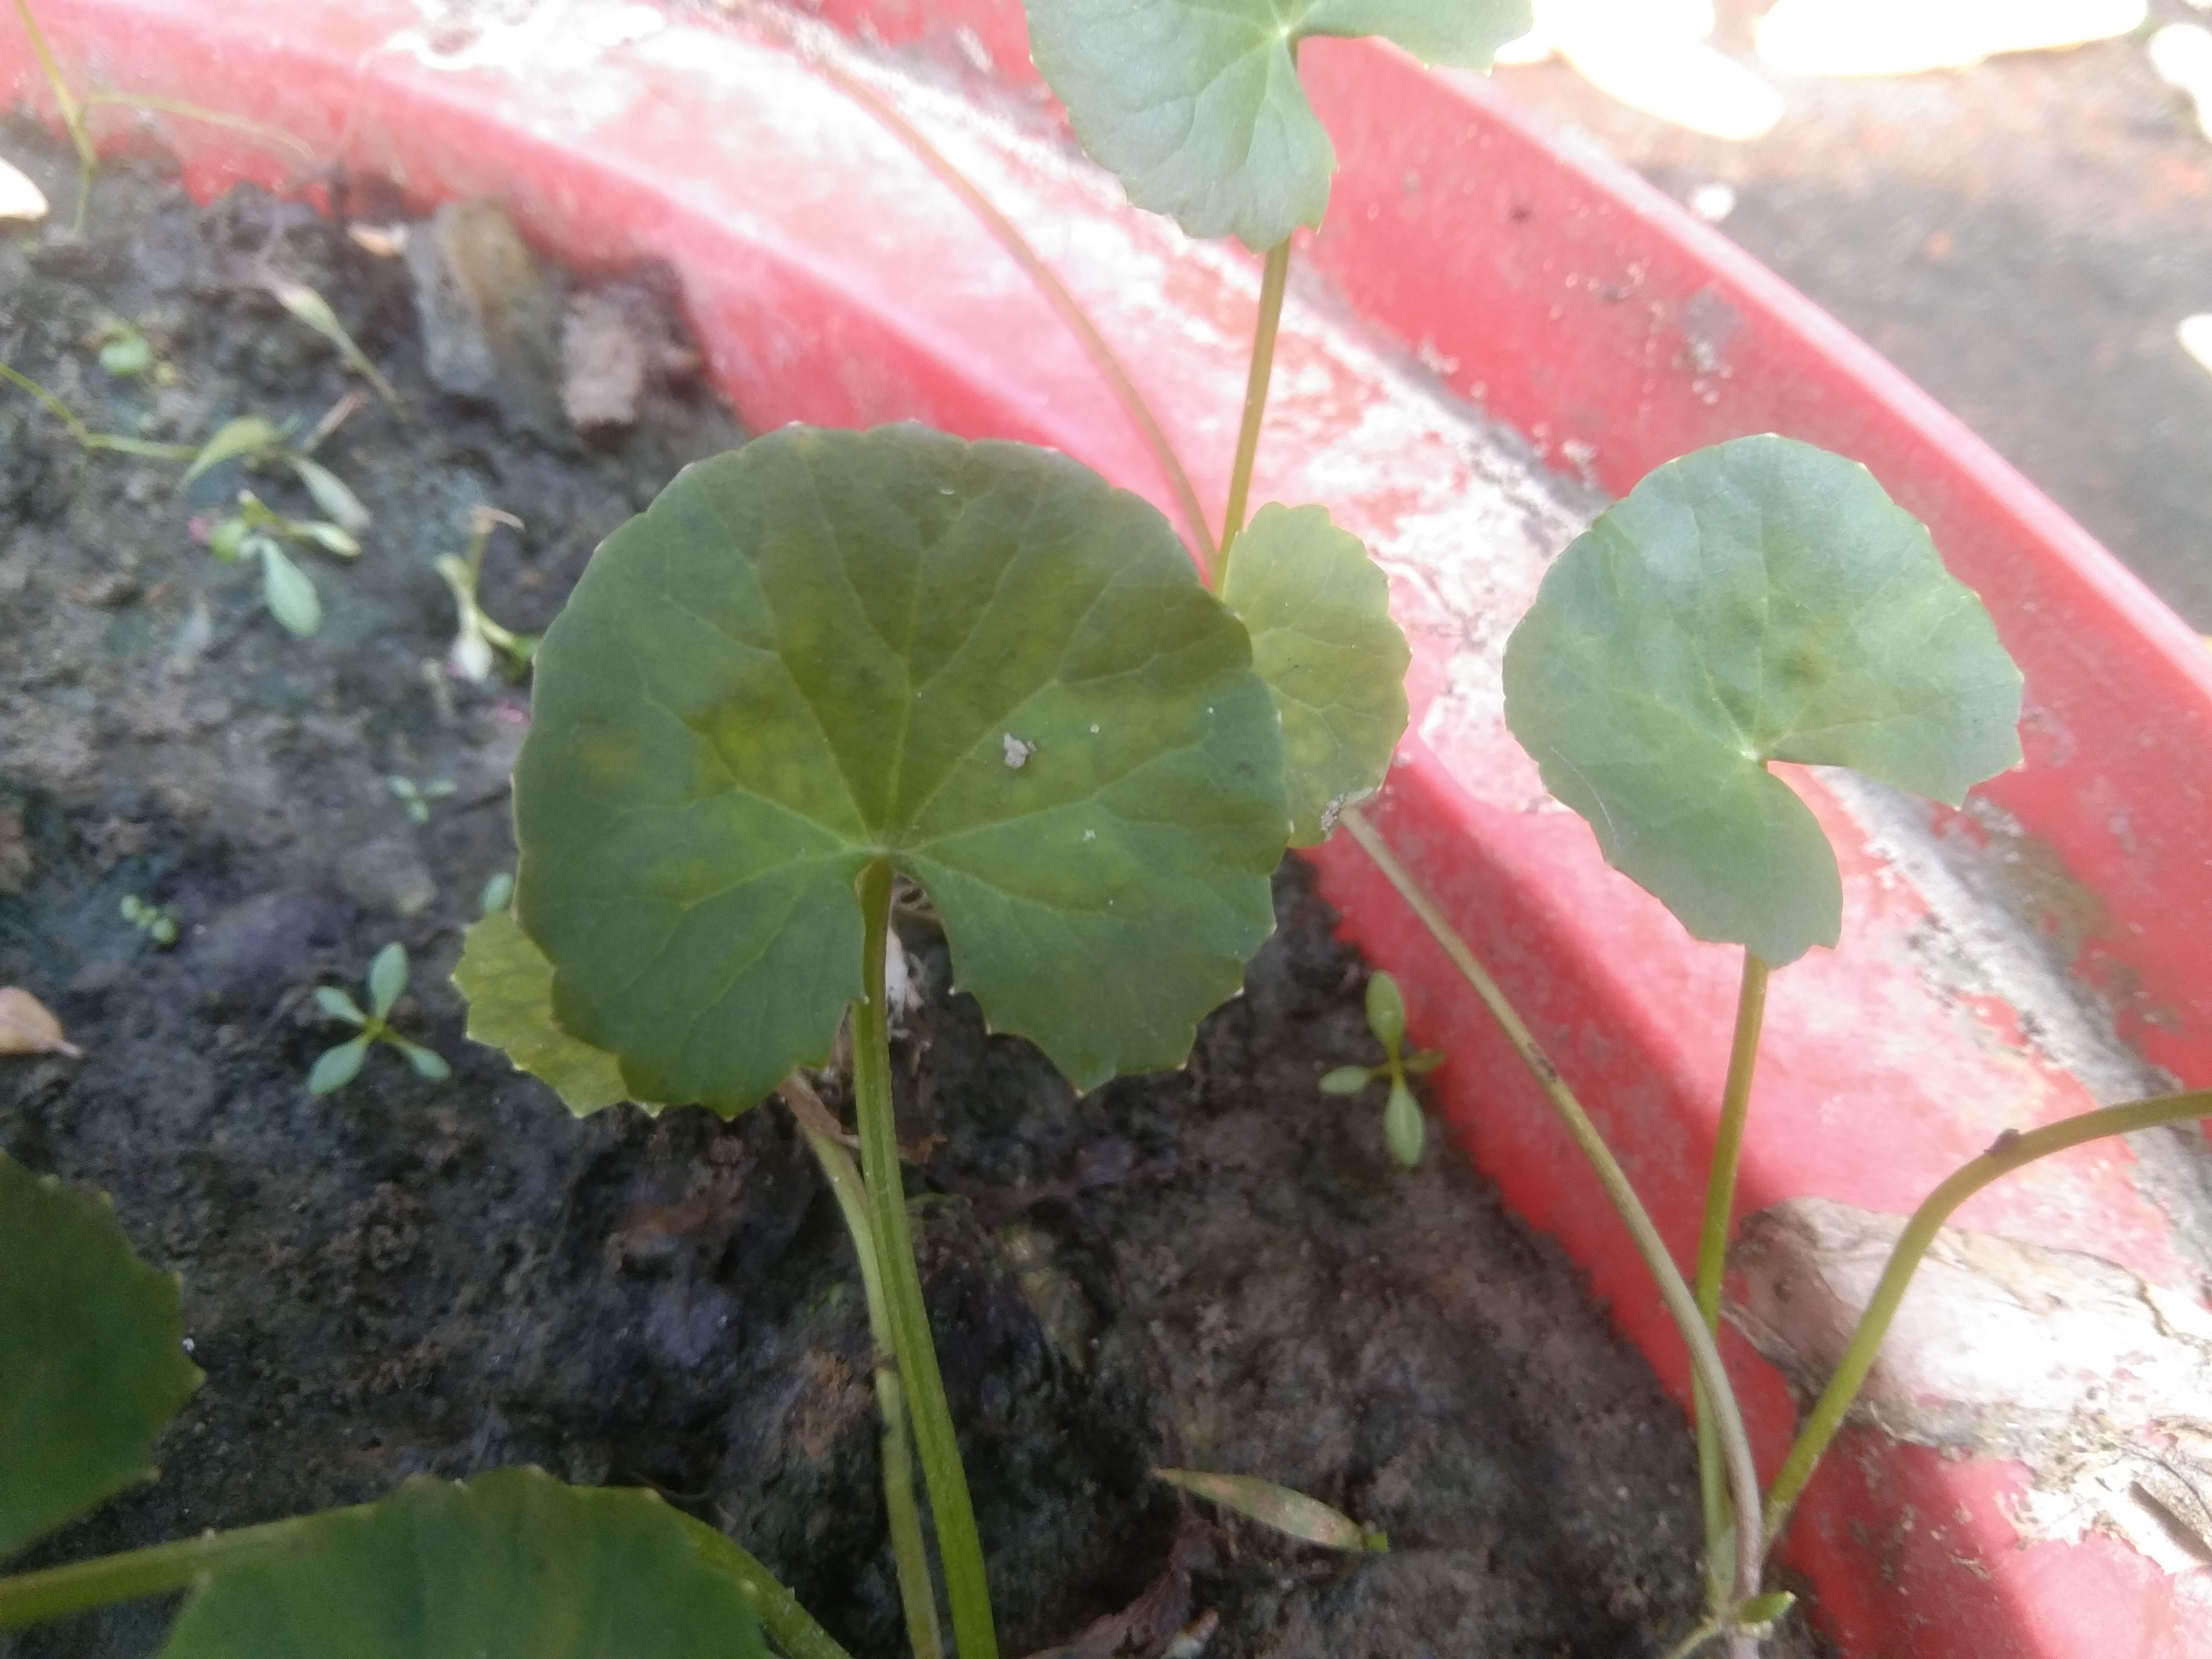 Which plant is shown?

thankuni
